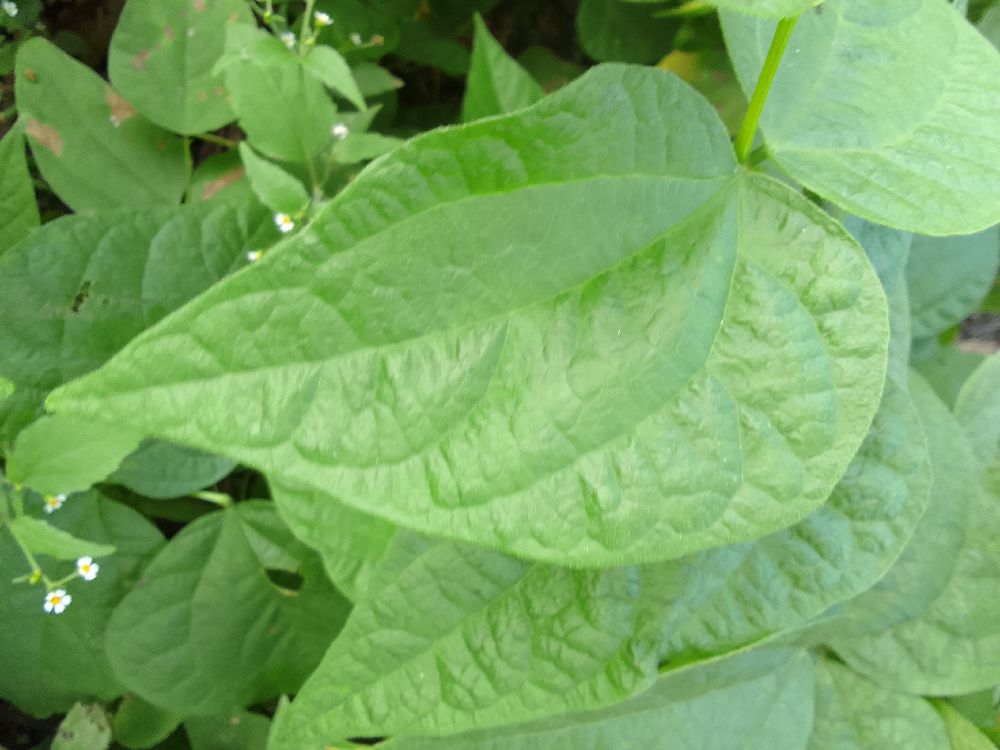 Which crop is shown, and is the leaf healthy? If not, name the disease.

common bean, healthy
